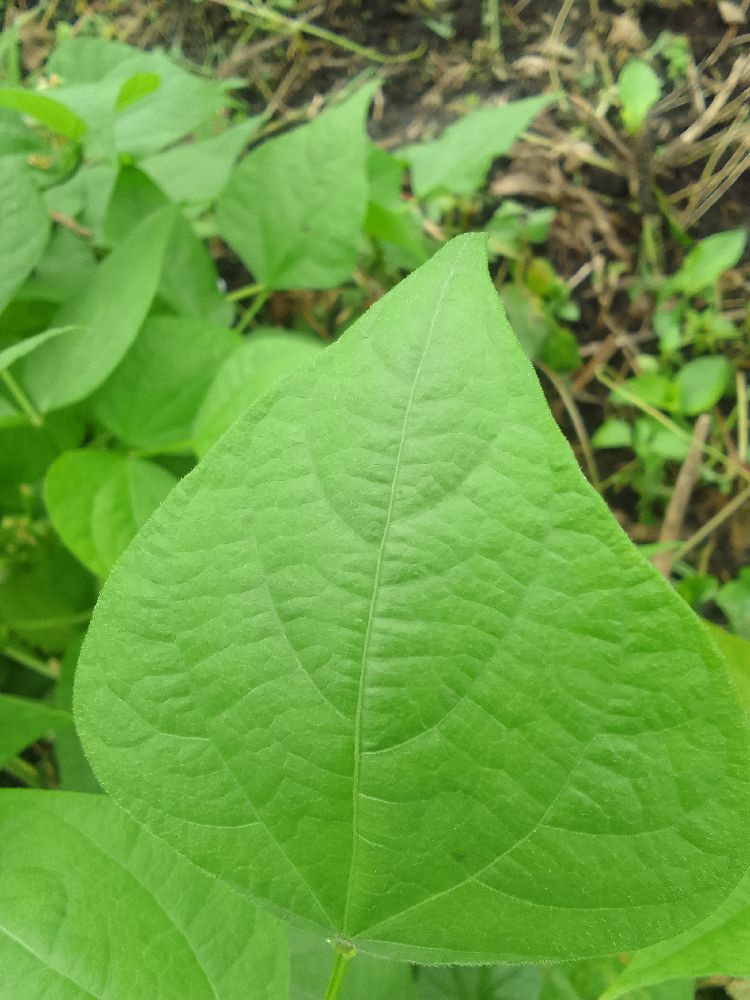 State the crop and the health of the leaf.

common bean, healthy
